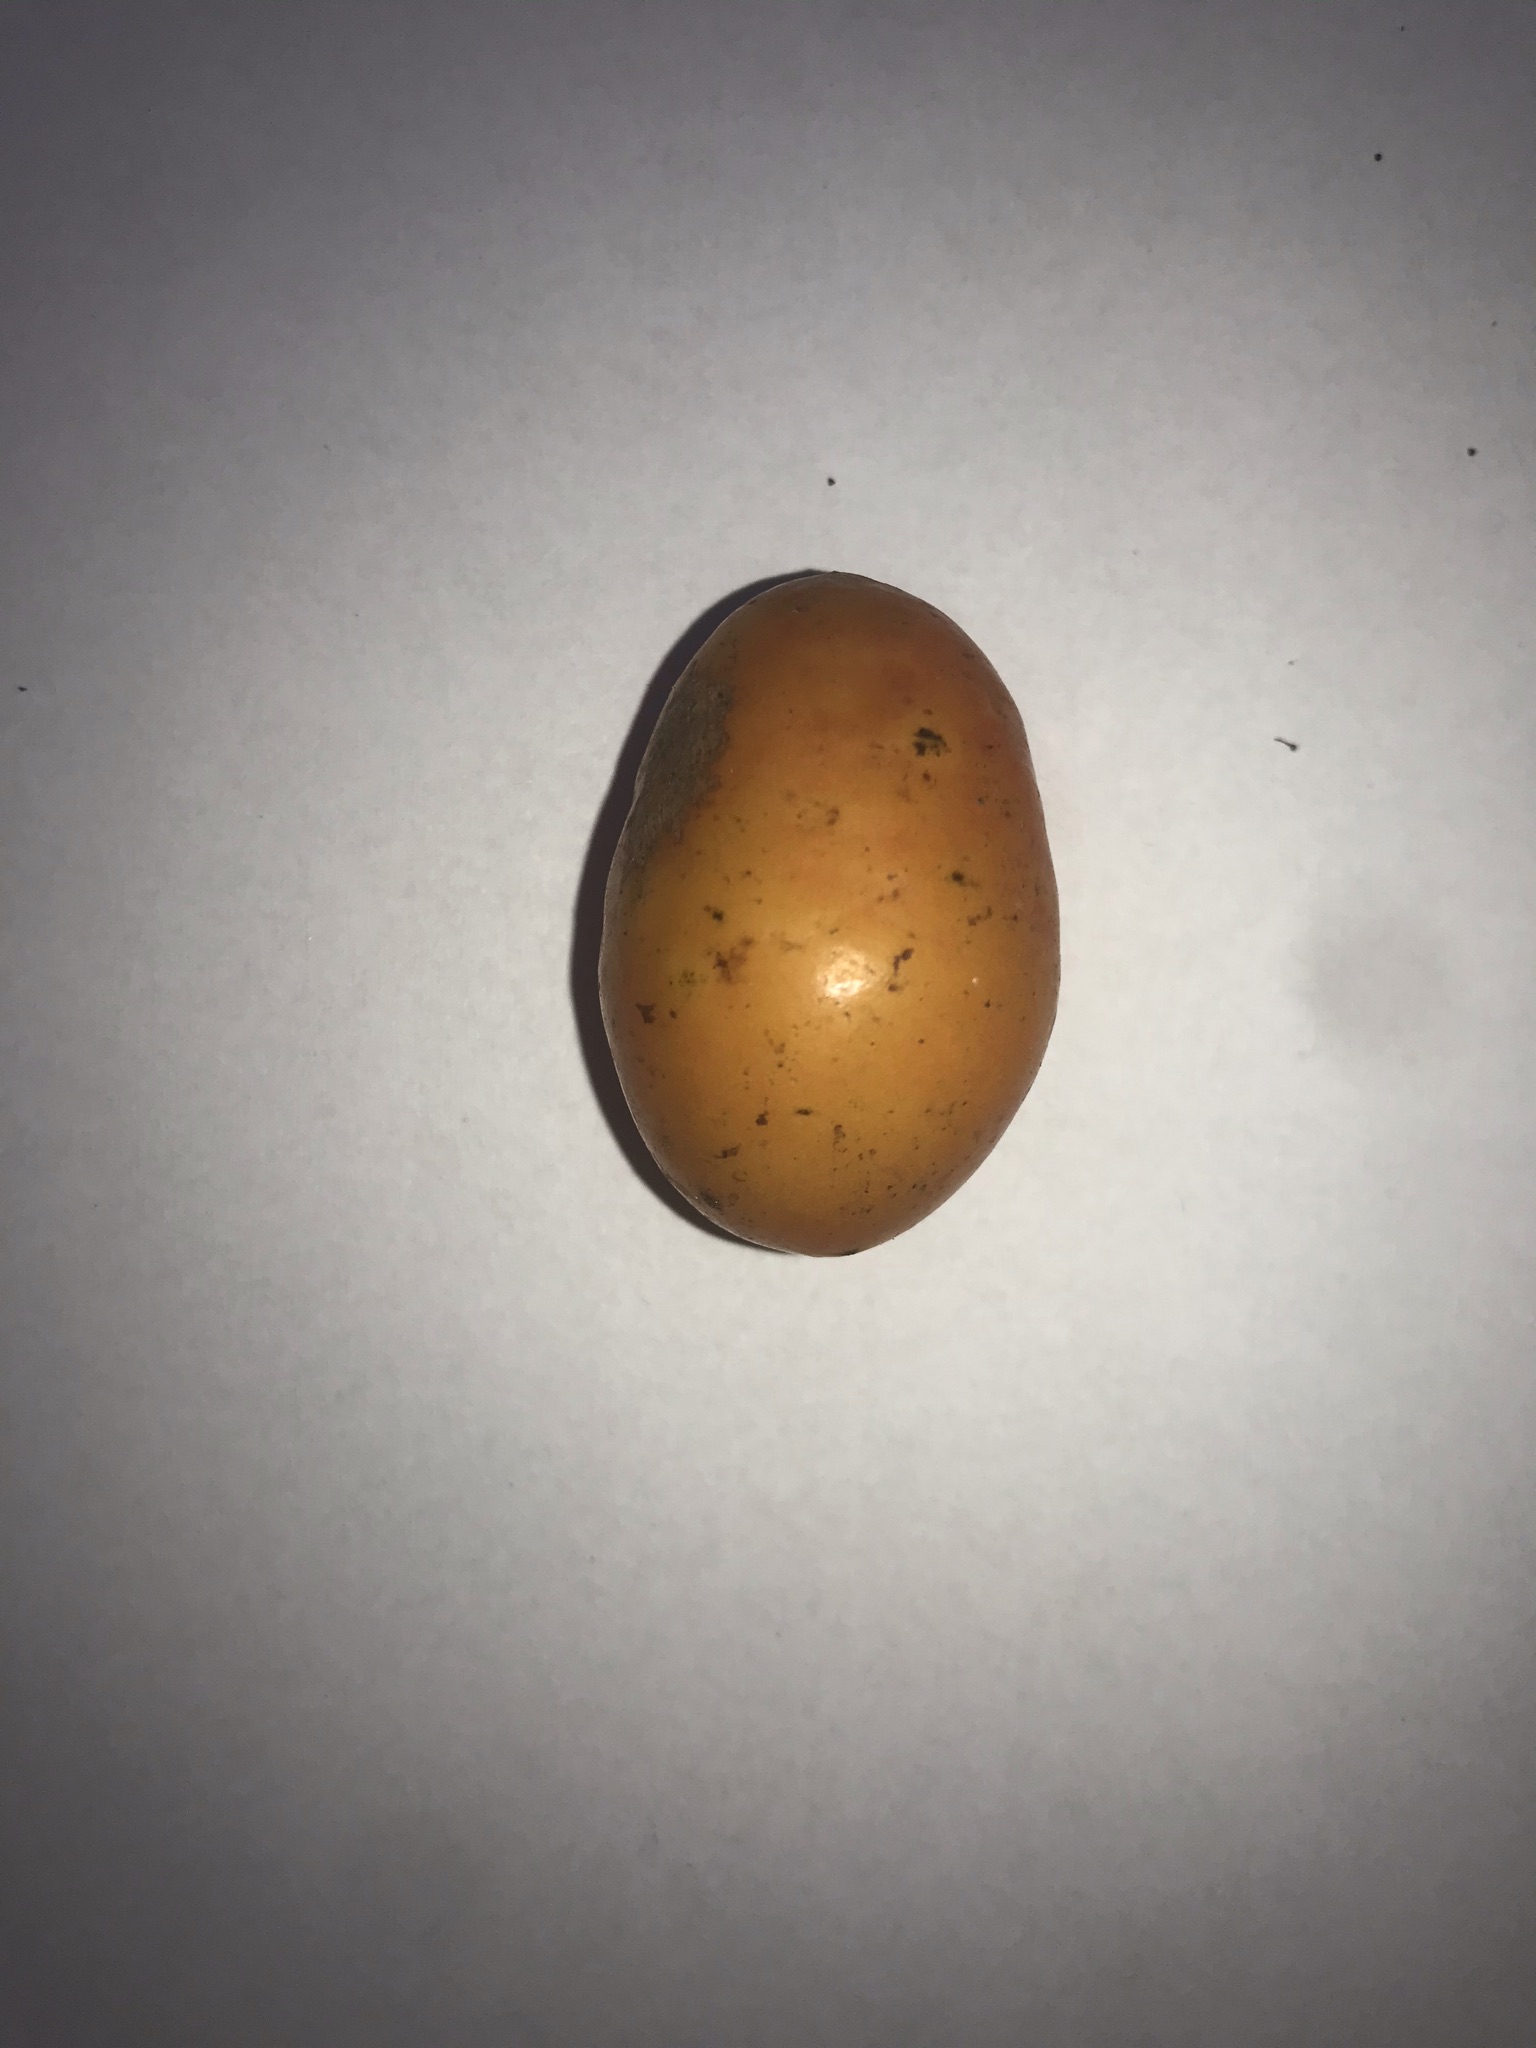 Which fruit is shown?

siriguela
